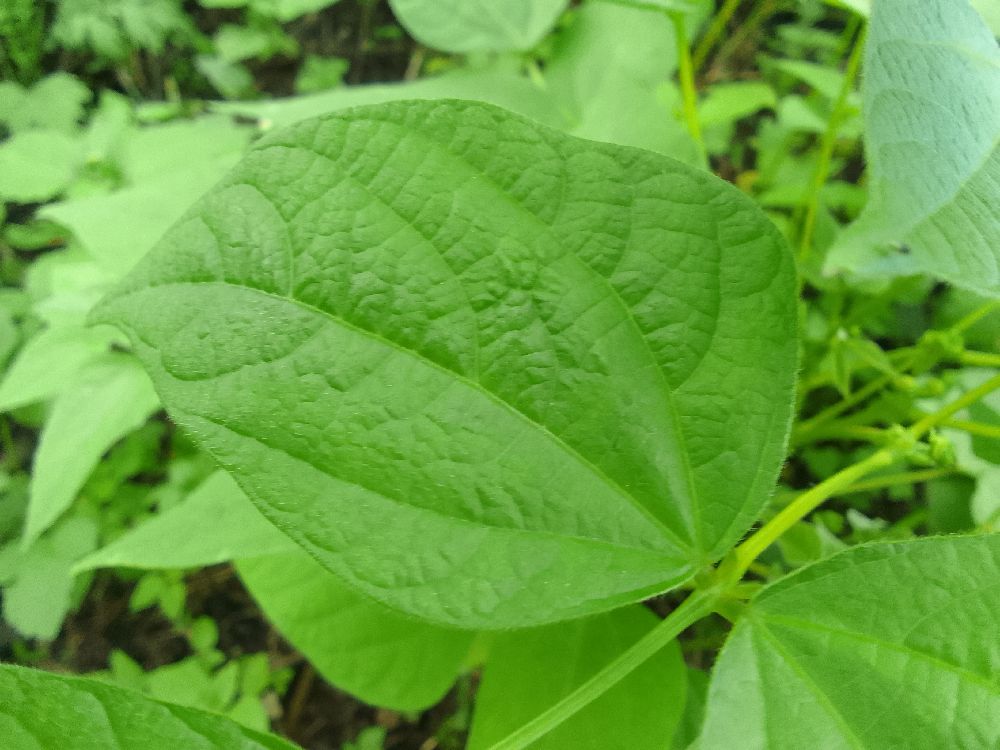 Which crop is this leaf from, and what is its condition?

common bean, healthy
